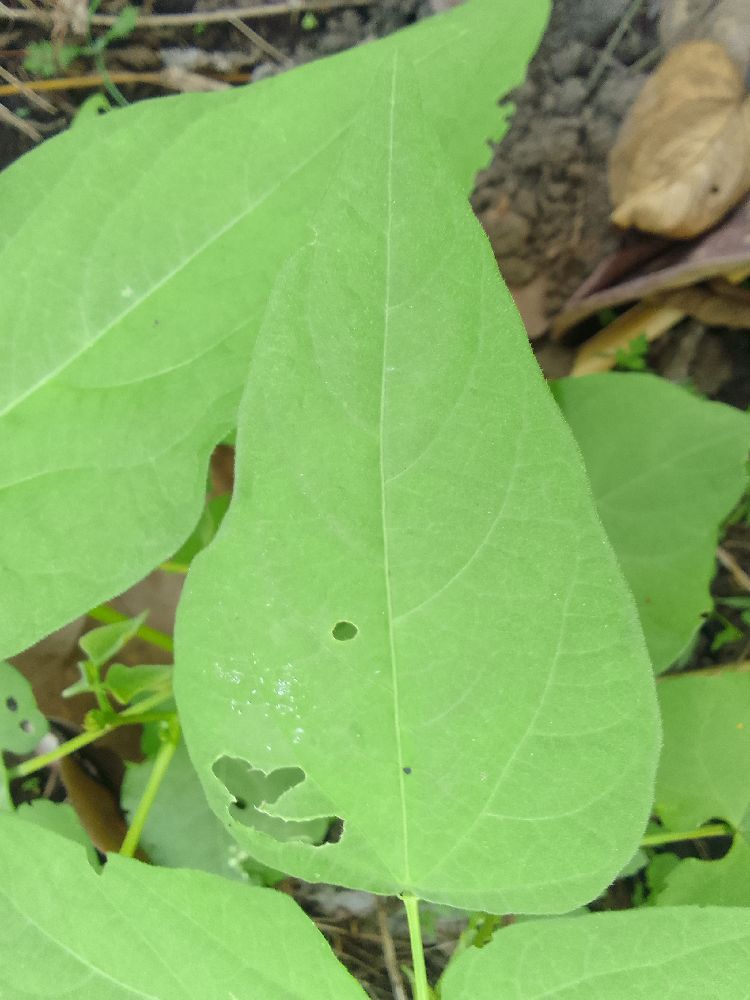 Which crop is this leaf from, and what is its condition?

common bean, healthy
